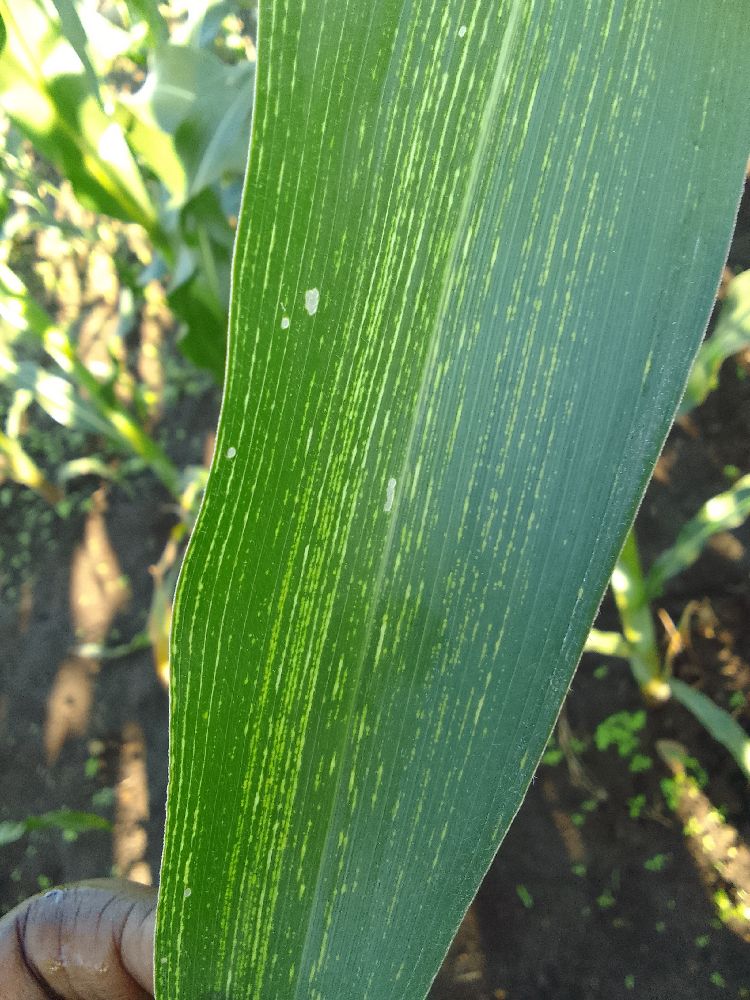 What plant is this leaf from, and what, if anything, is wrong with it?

maize, maize streak virus
